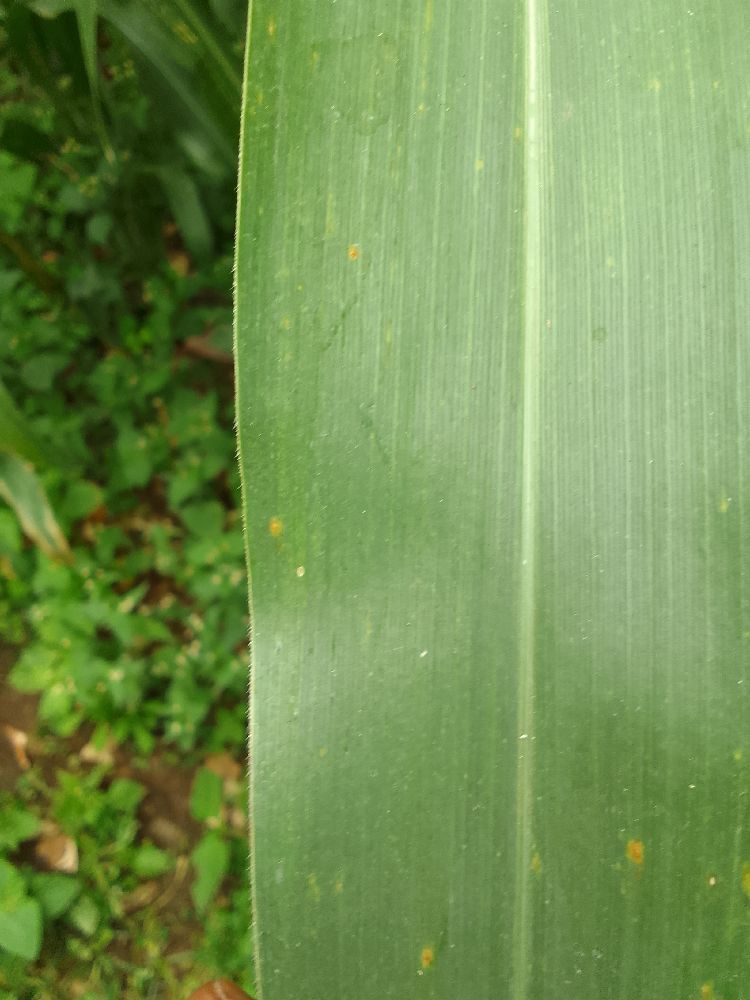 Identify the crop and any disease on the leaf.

maize, healthy
